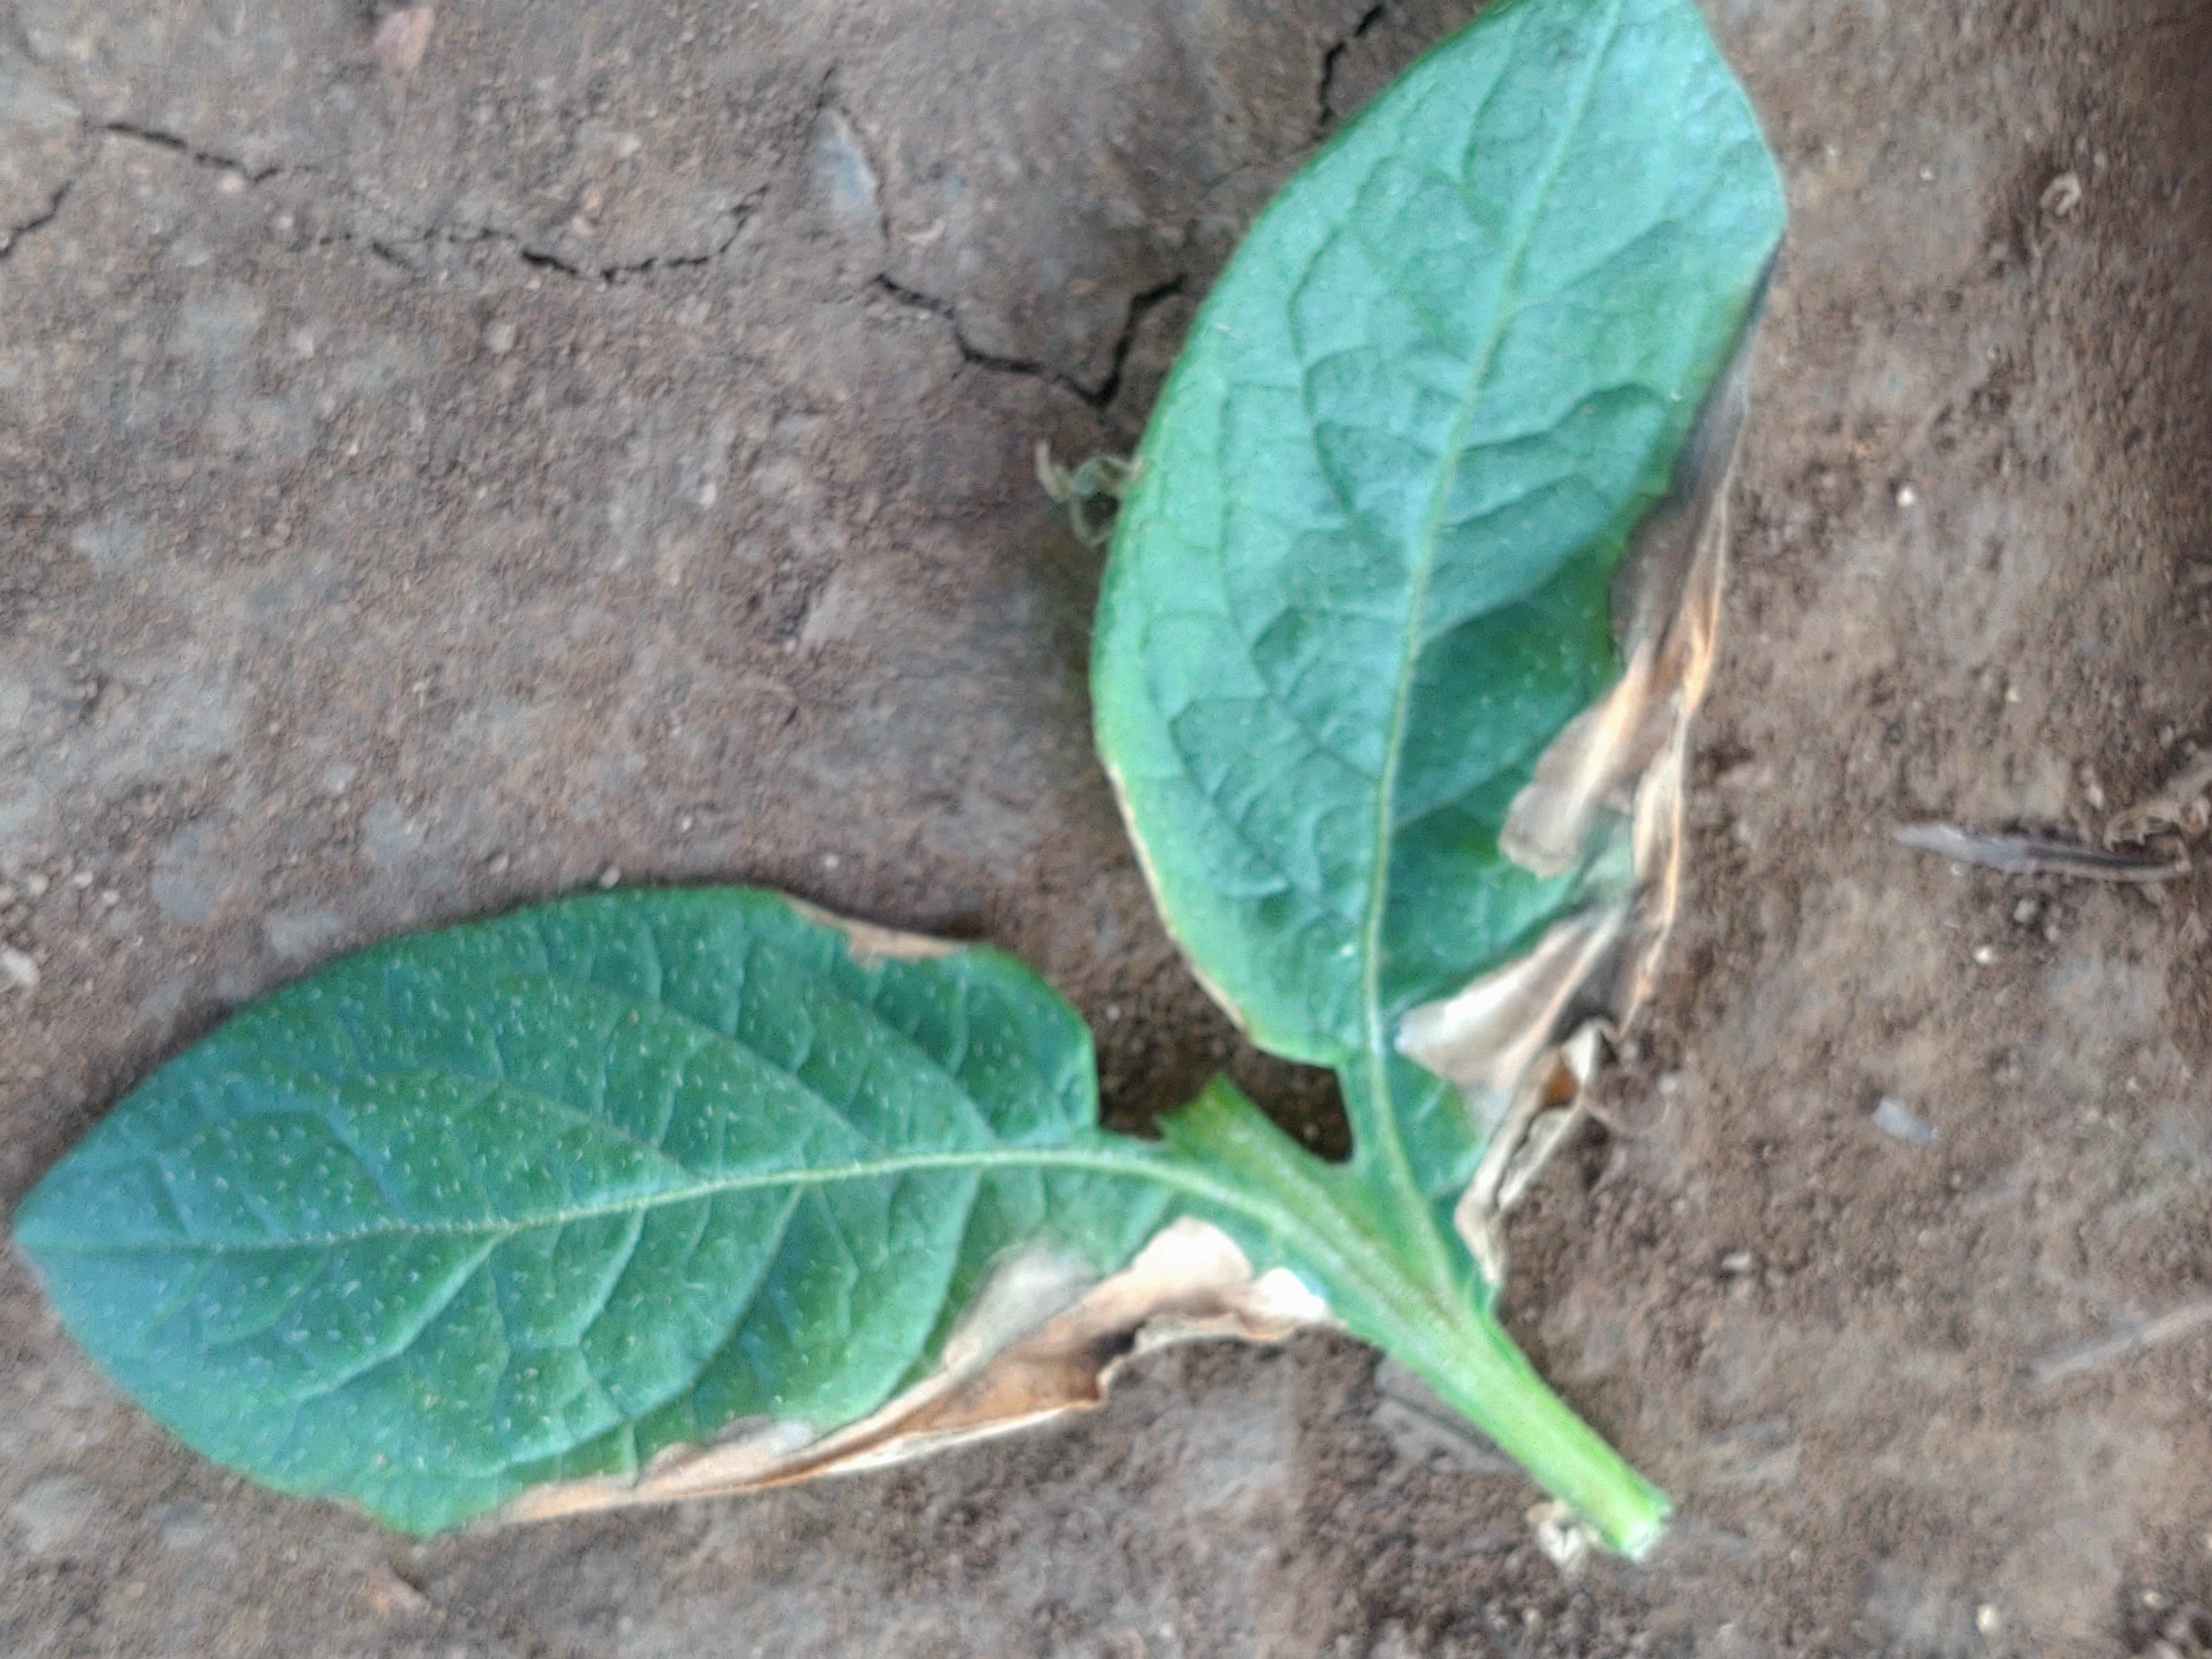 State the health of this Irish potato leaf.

early blight
